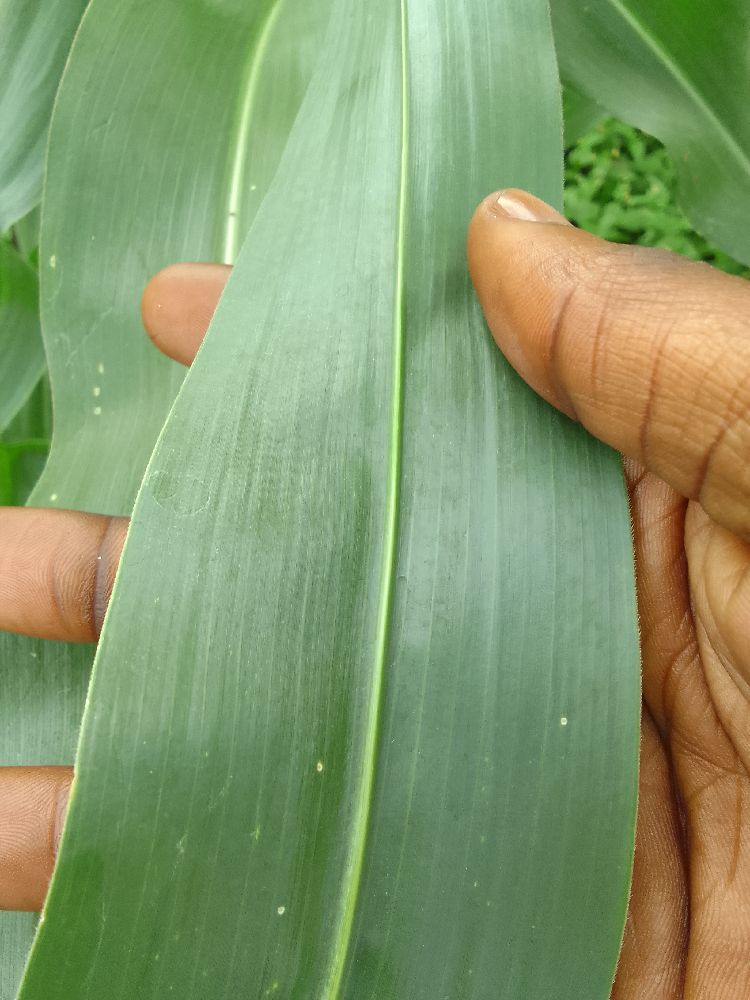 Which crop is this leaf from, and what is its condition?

maize, healthy
